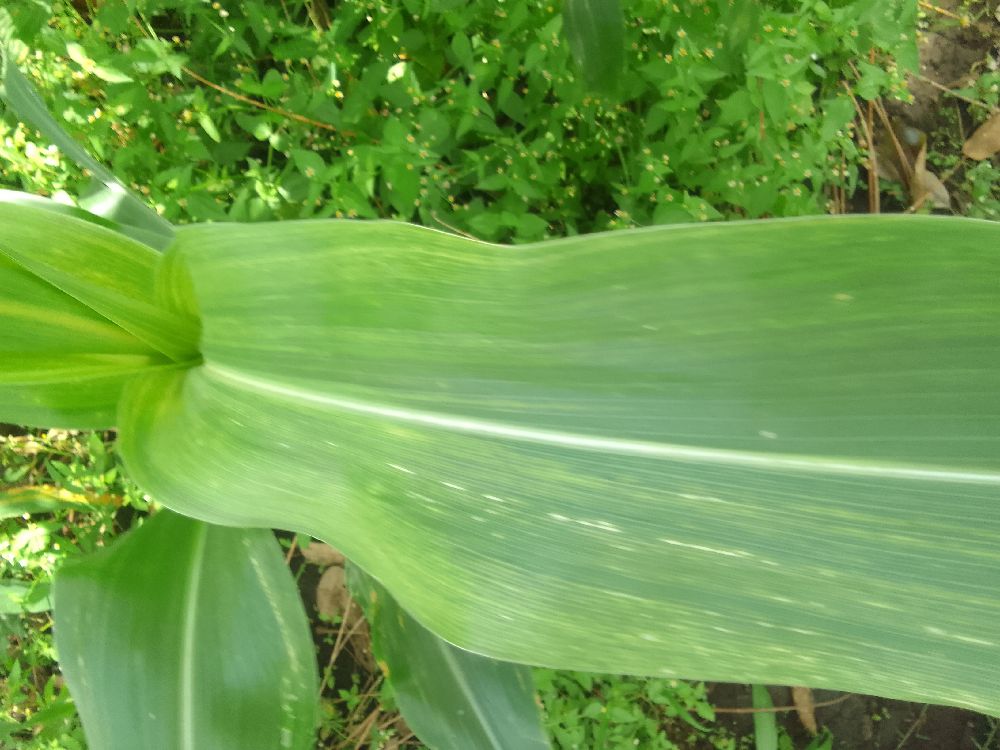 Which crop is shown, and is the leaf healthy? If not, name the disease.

maize, maize lethal necrosis
